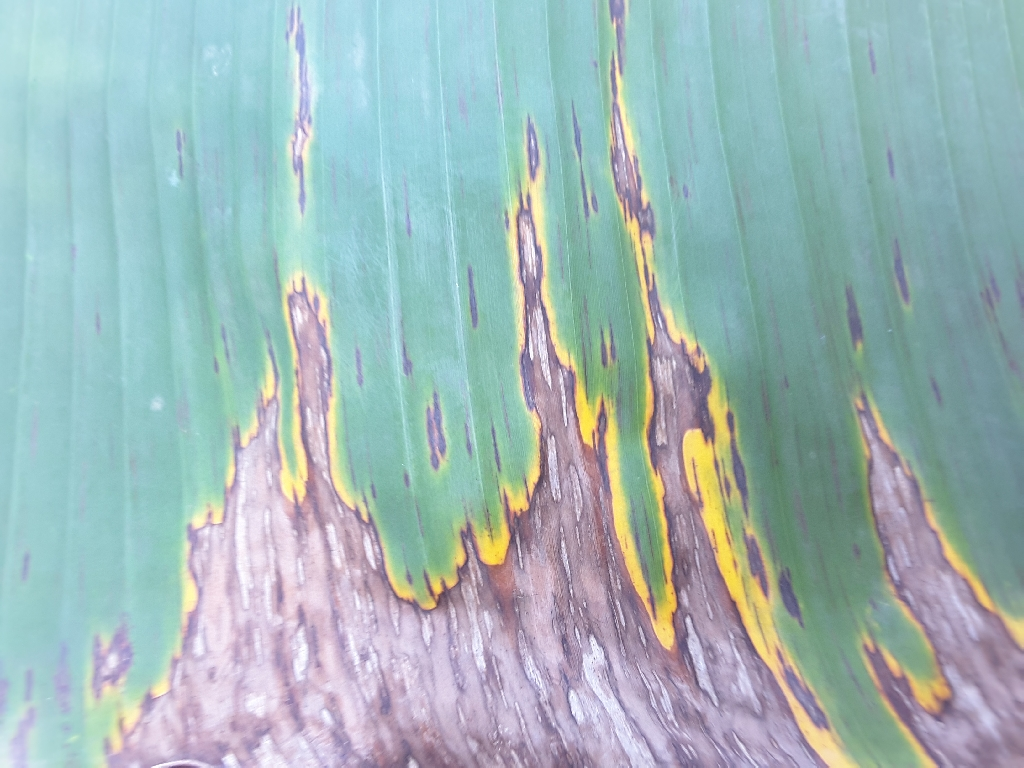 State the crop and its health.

banana, black sigatoka
